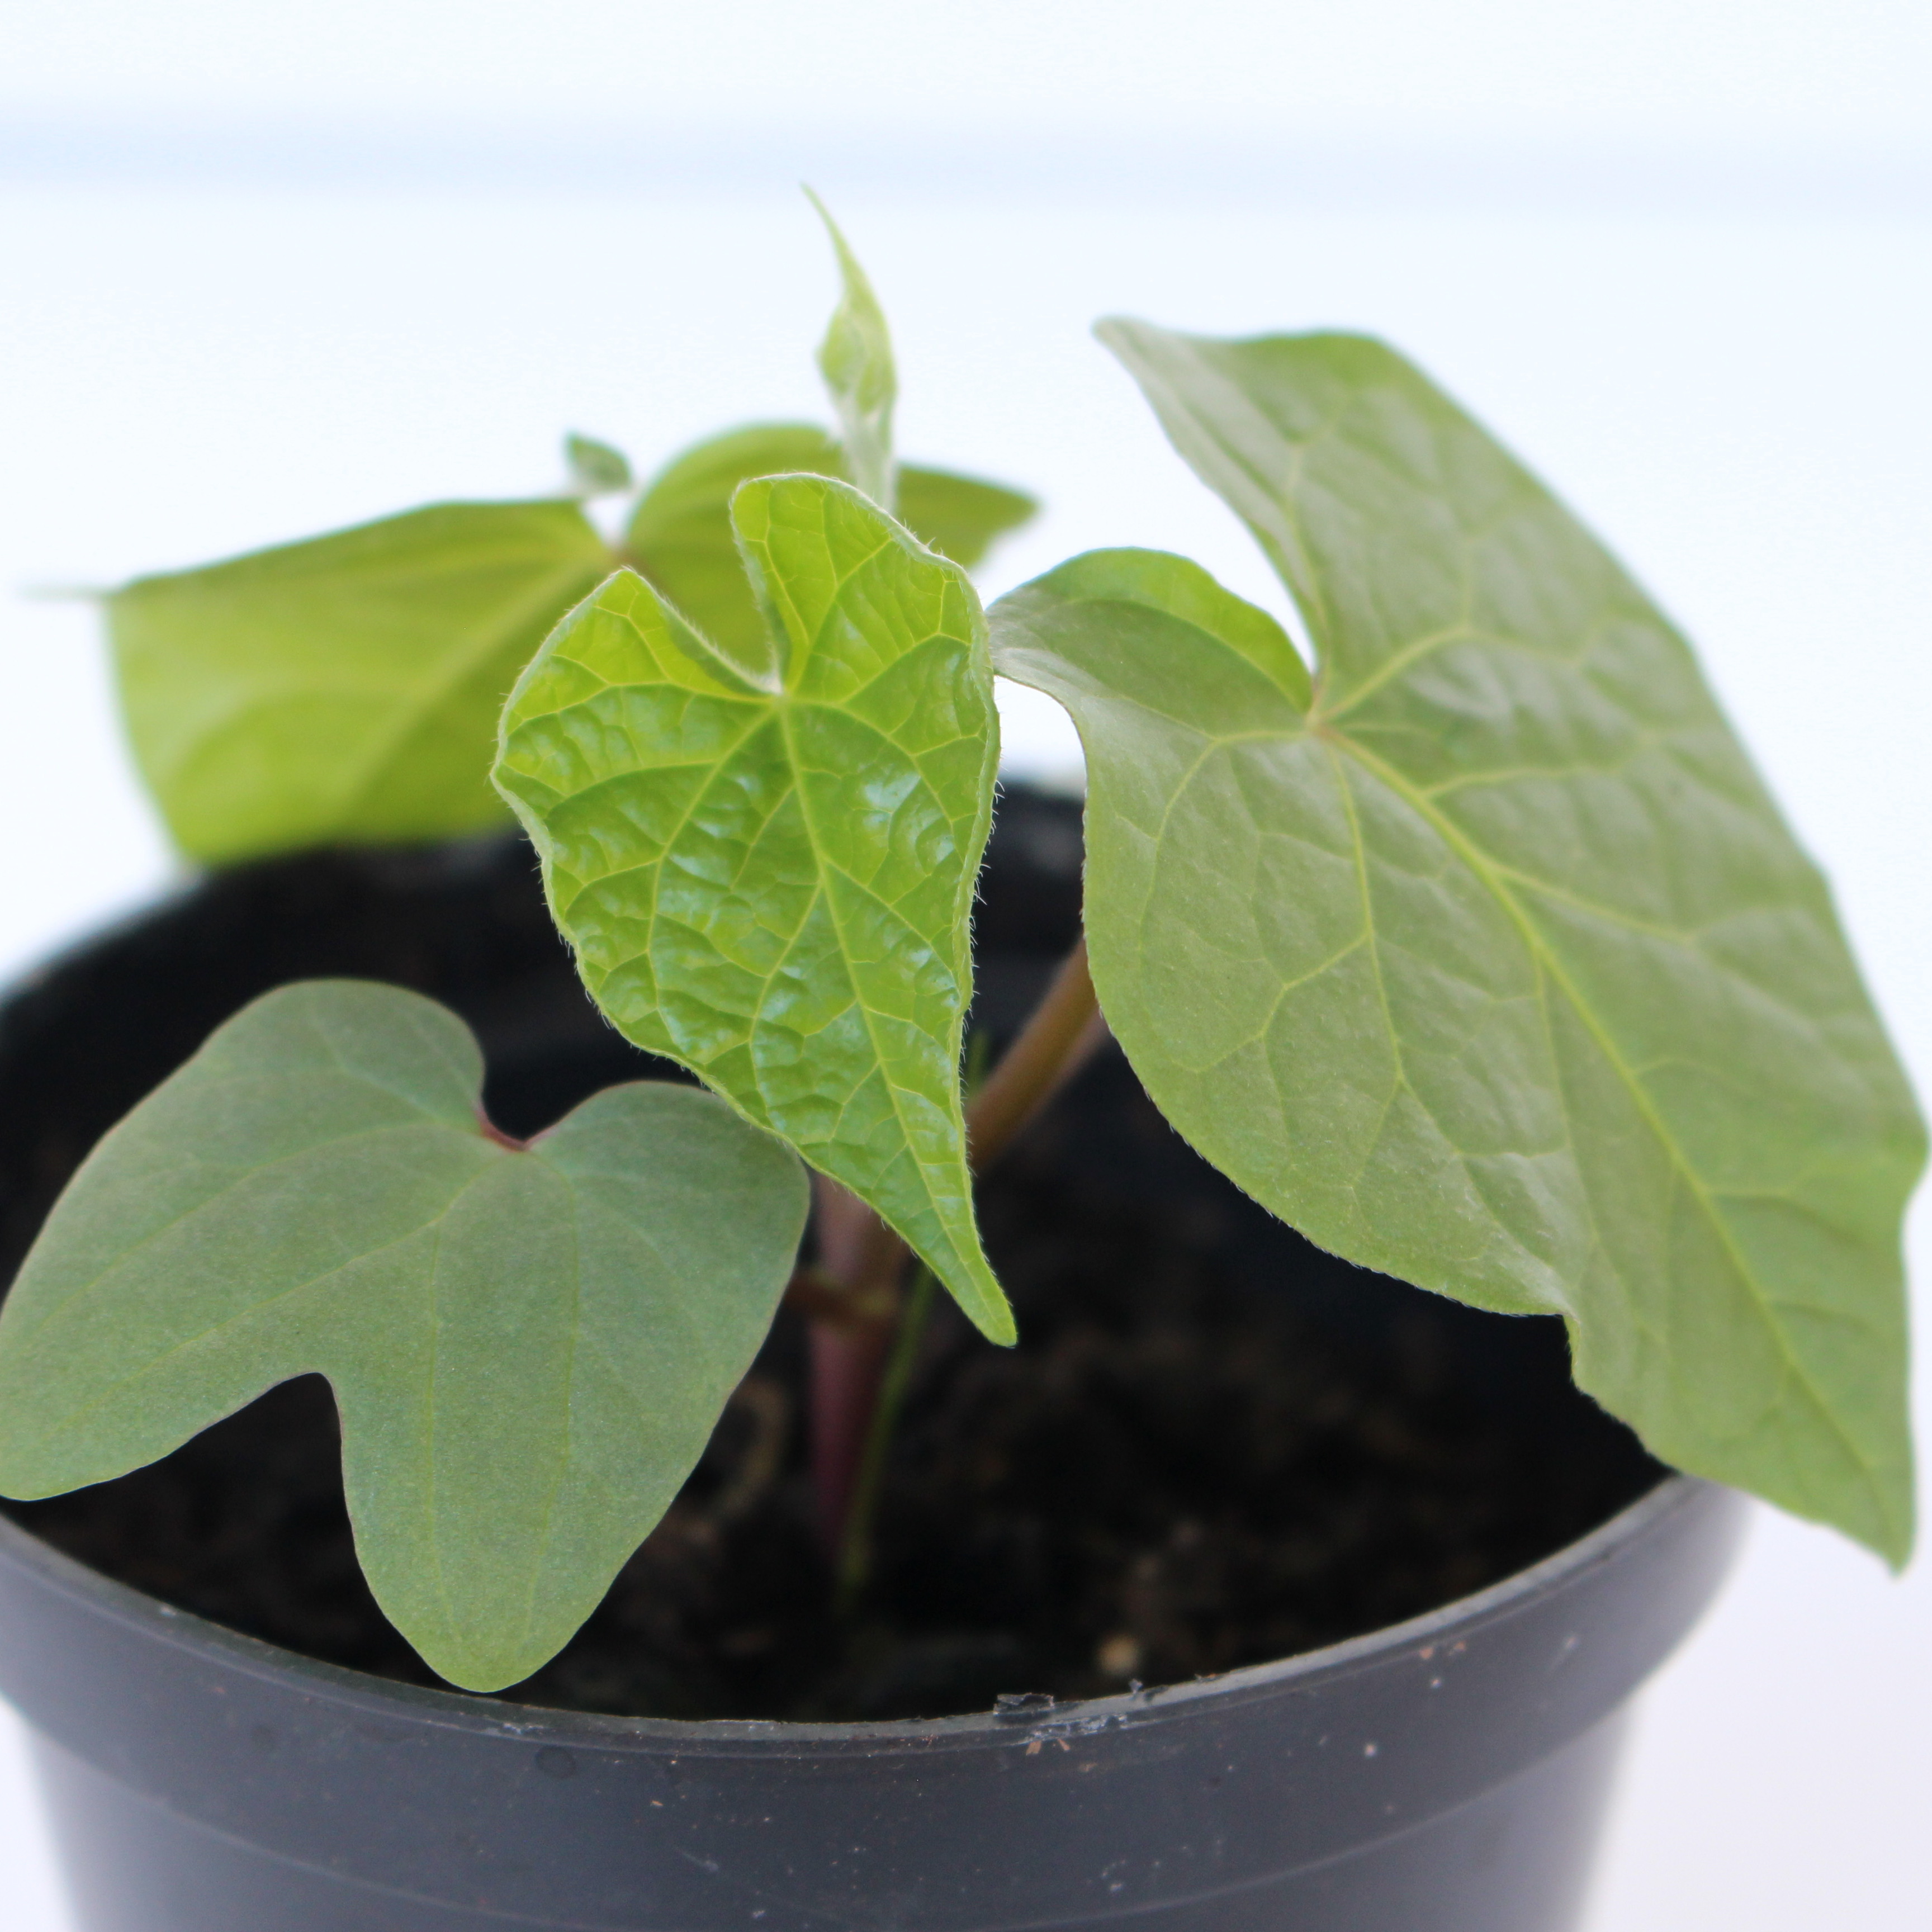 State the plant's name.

Convolvulus arvensis
